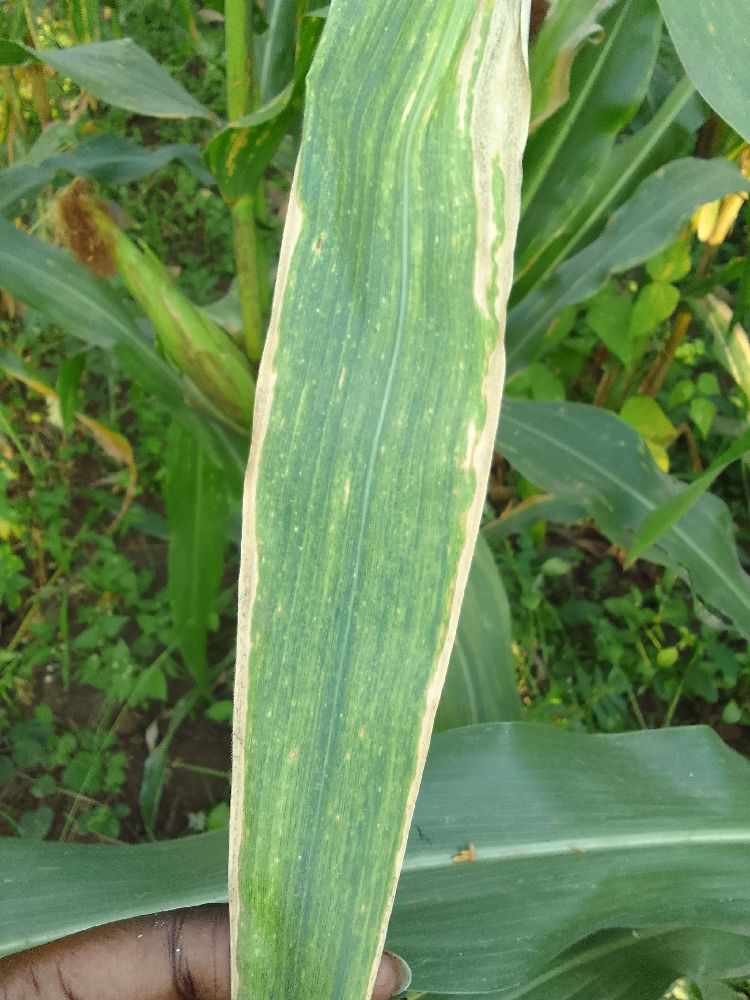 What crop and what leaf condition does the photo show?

maize, maize lethal necrosis
